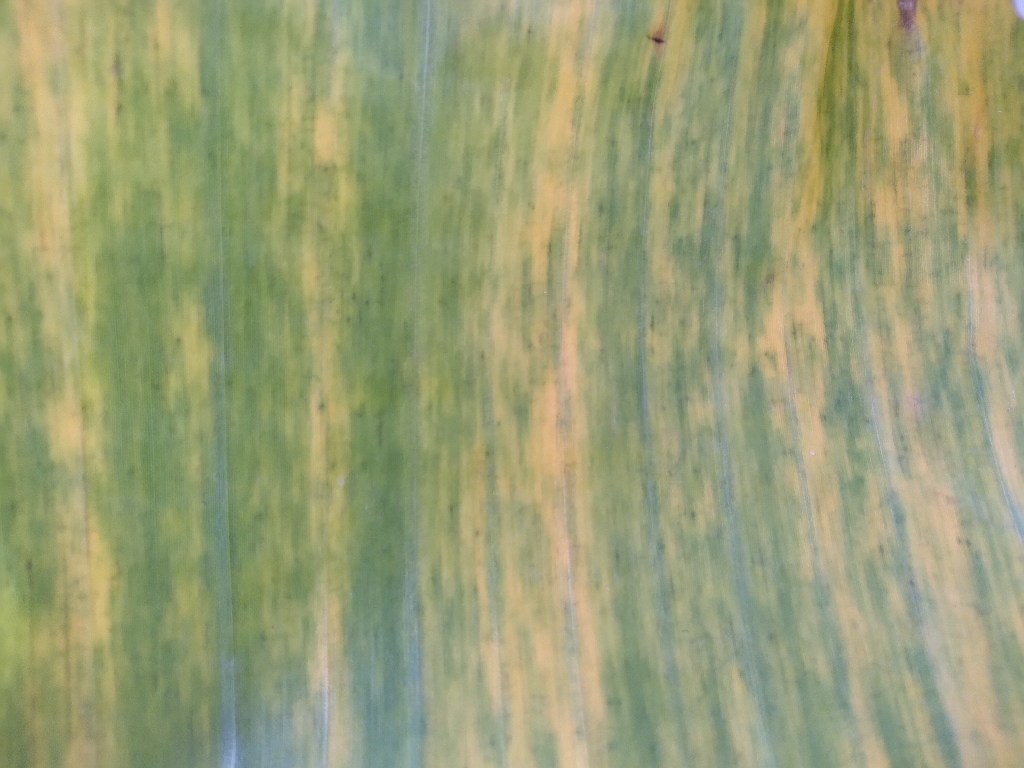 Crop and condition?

banana, fusarium wilt race 1
